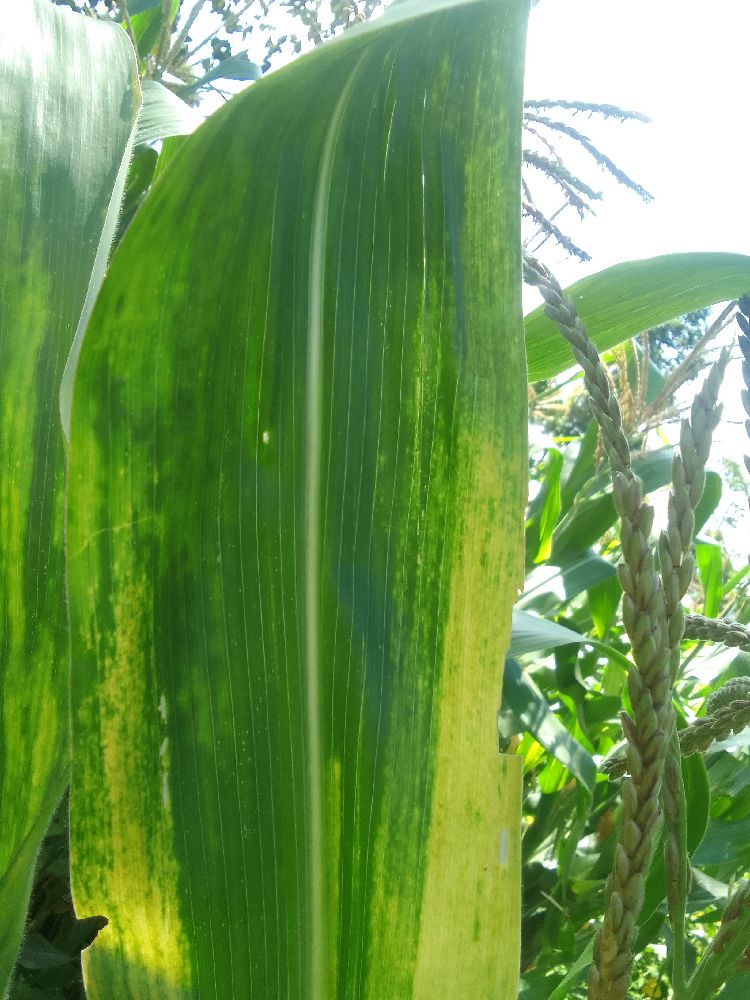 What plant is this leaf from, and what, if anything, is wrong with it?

maize, maize lethal necrosis
